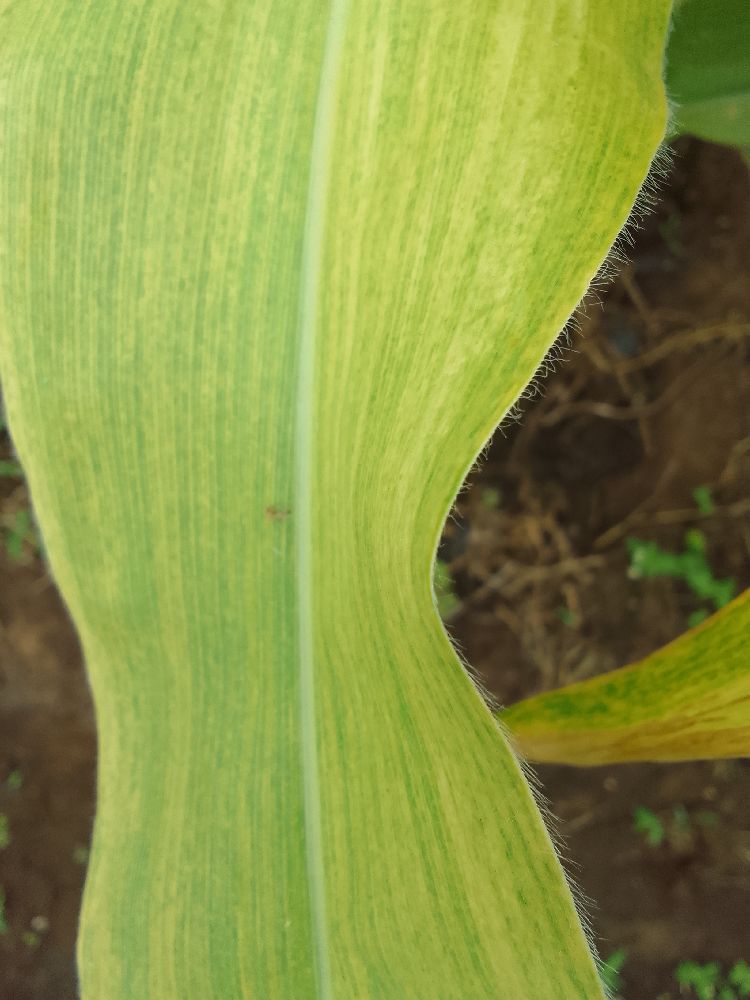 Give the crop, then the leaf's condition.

maize, maize lethal necrosis
